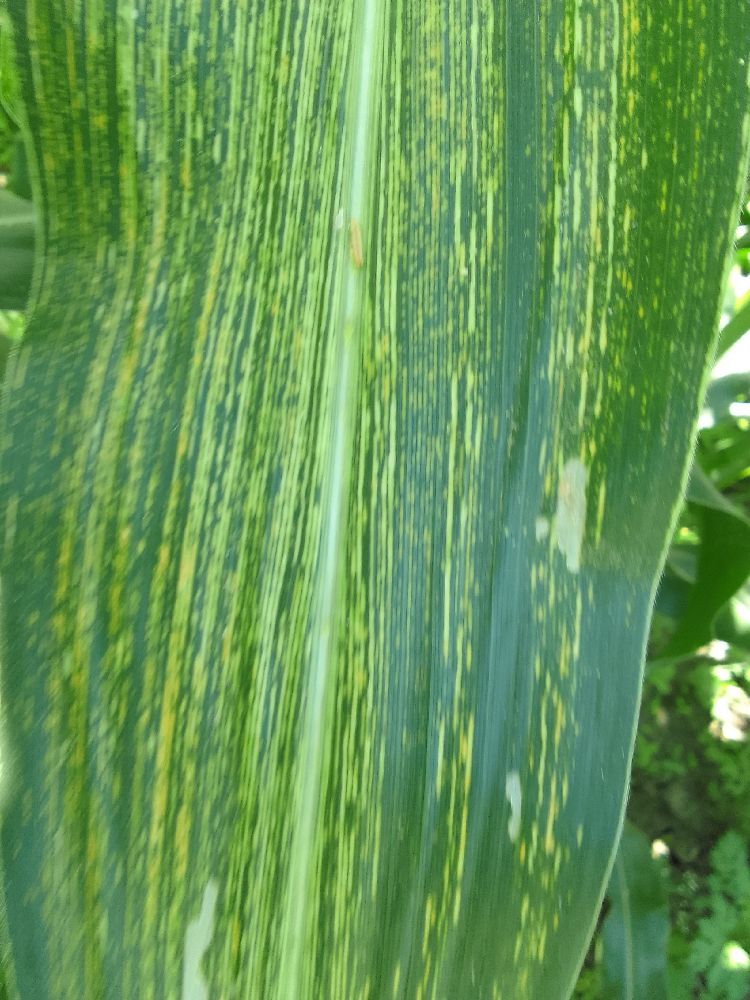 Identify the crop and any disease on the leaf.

maize, maize streak virus
